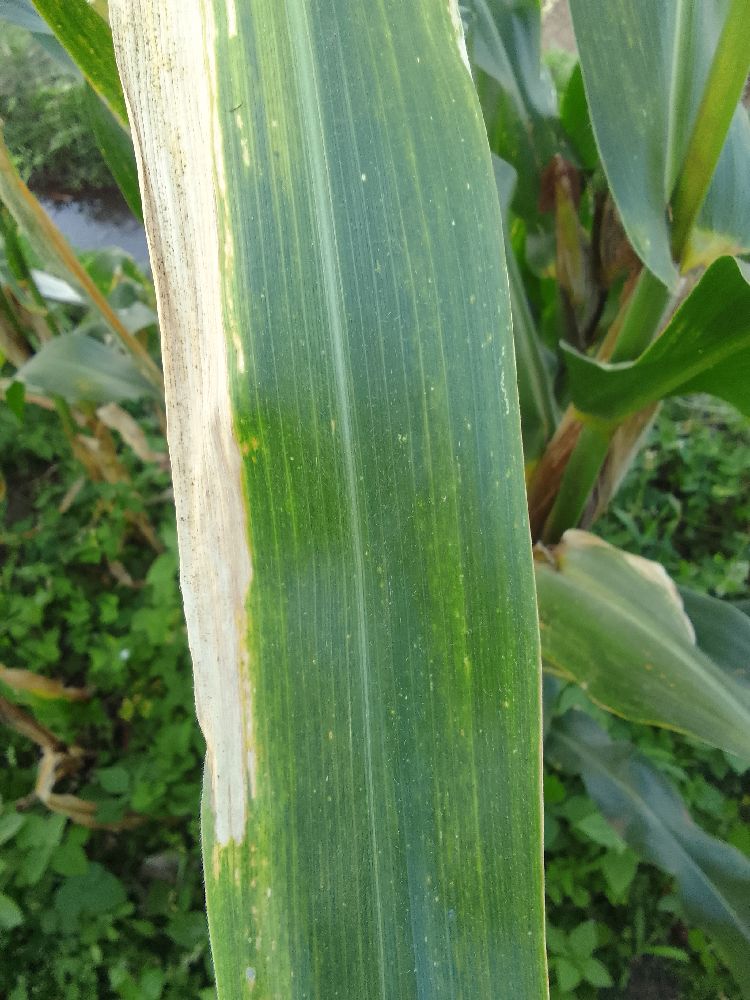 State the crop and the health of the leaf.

maize, maize lethal necrosis
